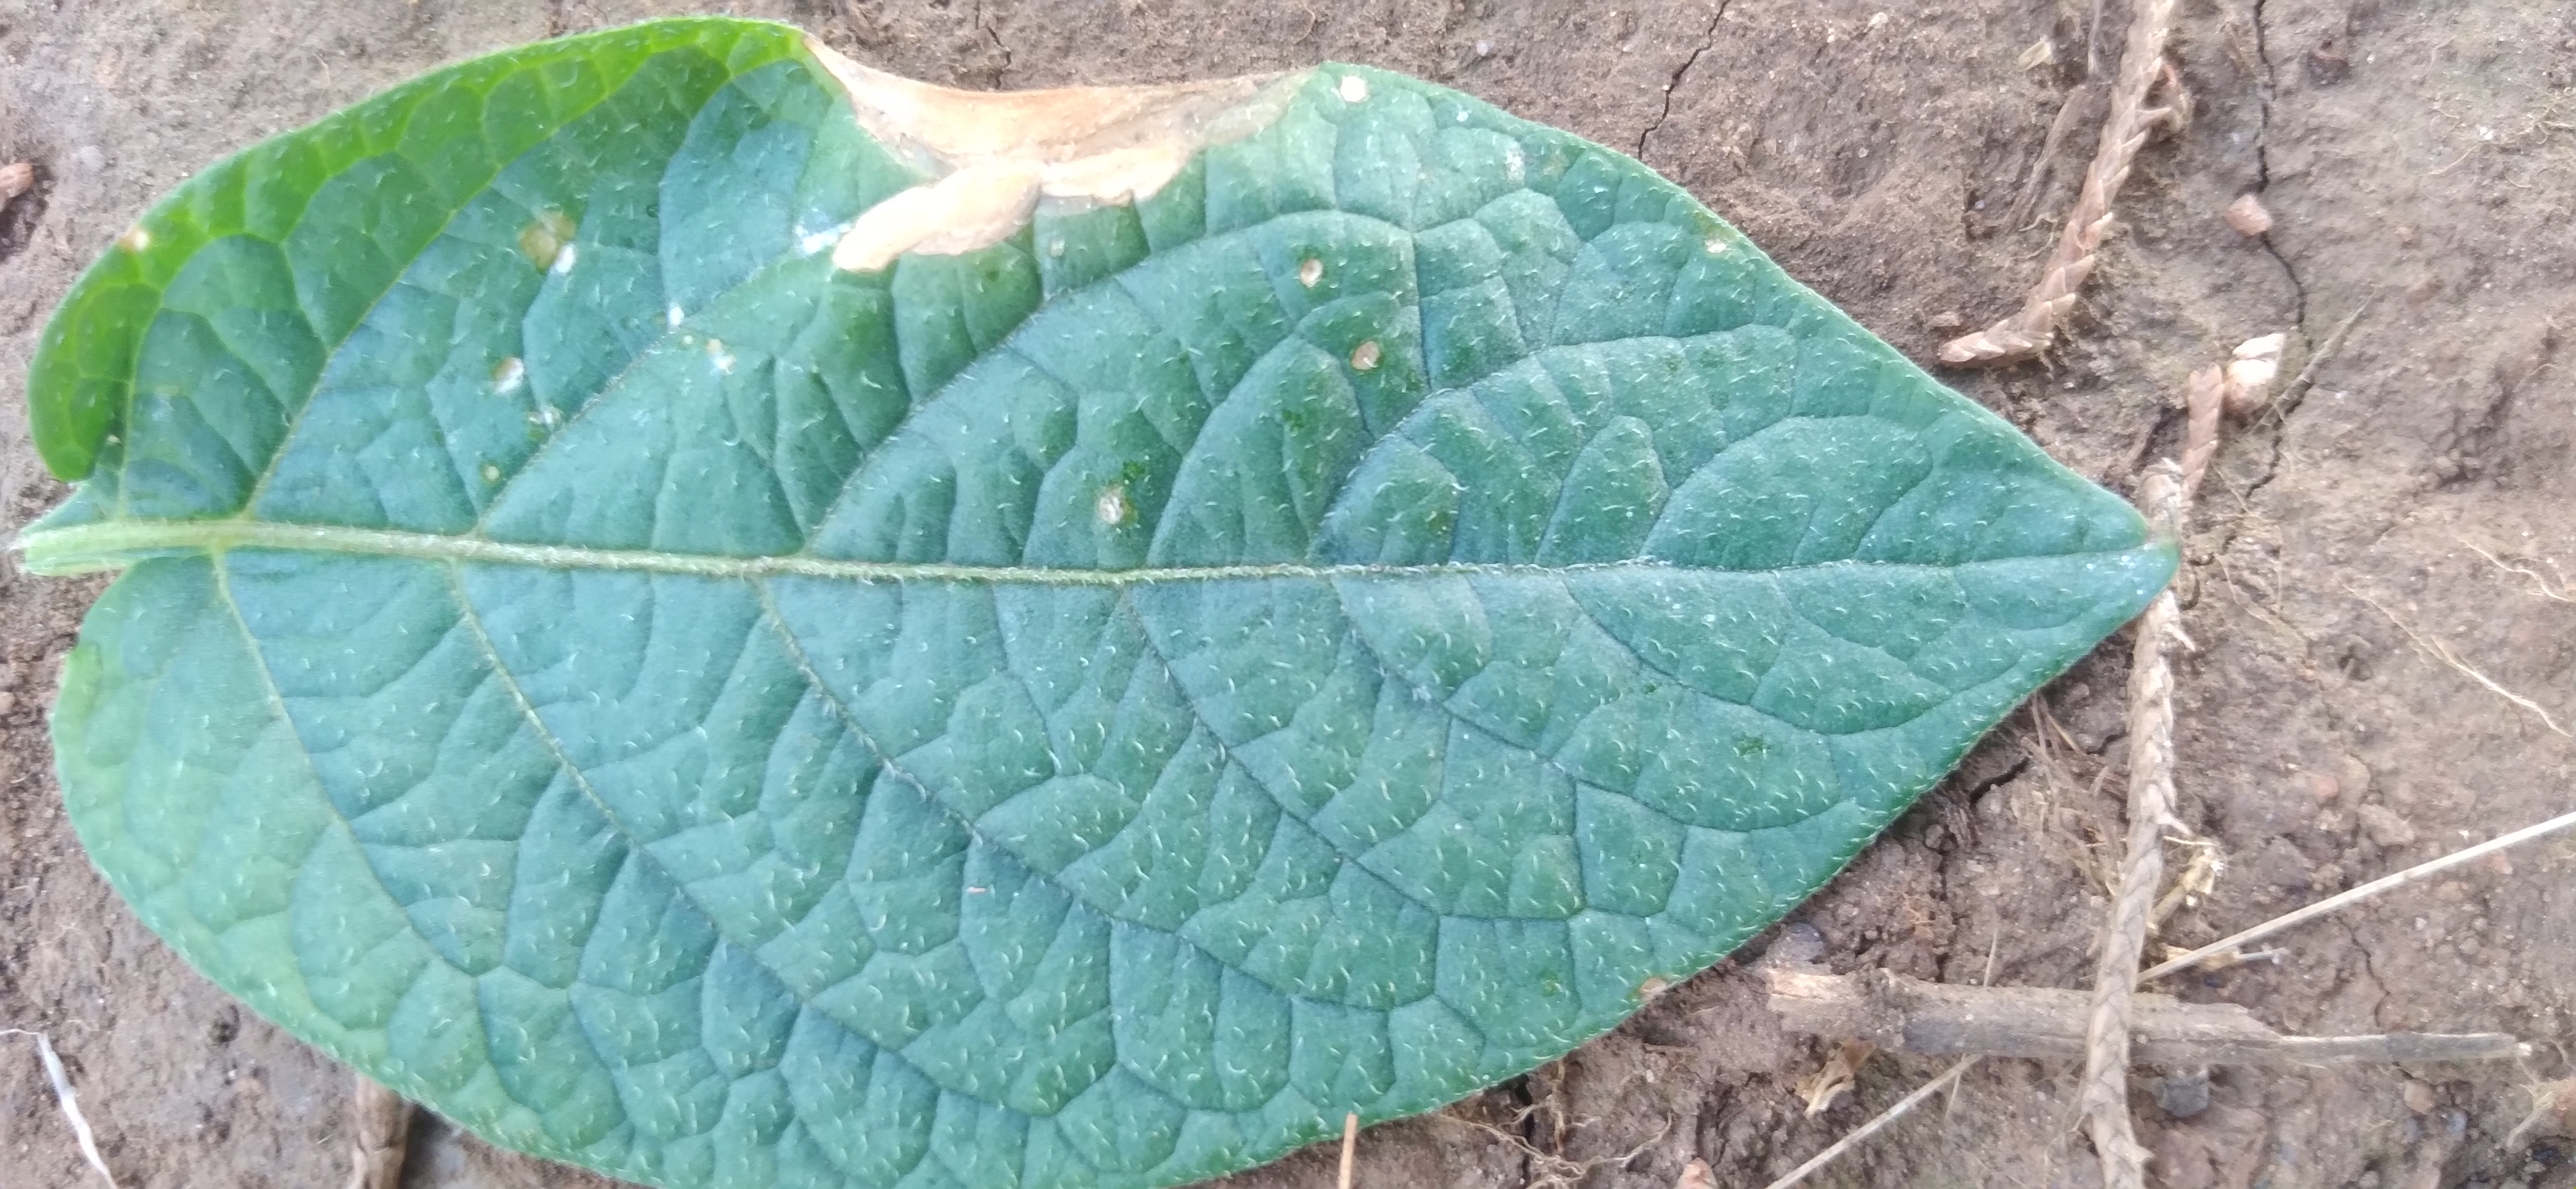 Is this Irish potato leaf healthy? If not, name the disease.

early blight
